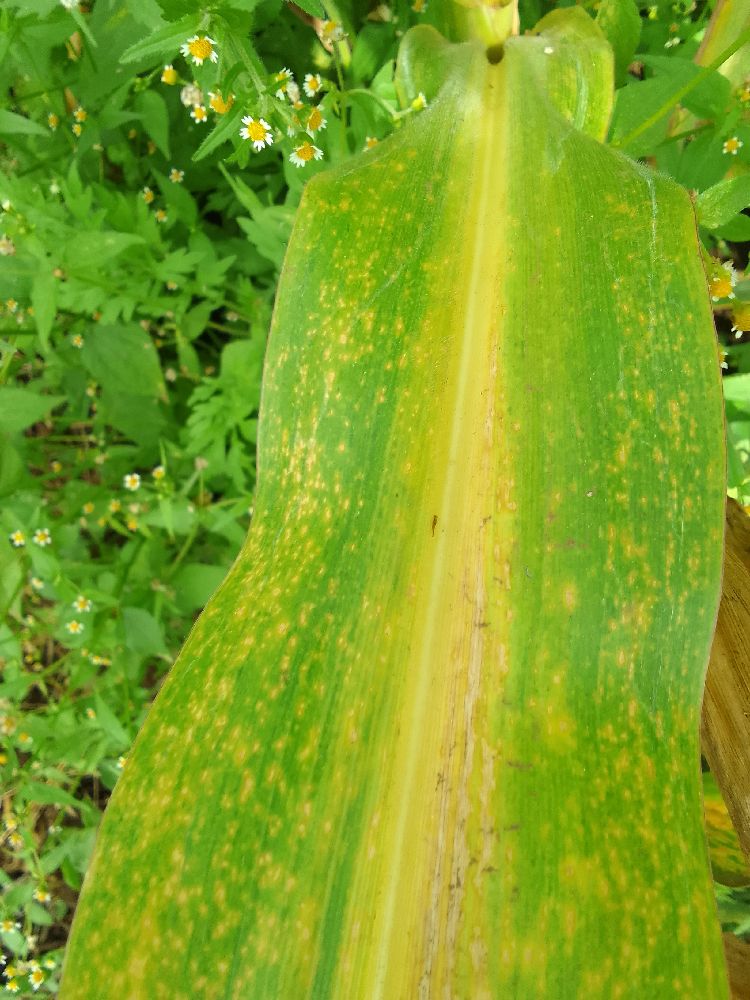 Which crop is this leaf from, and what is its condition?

maize, maize lethal necrosis
